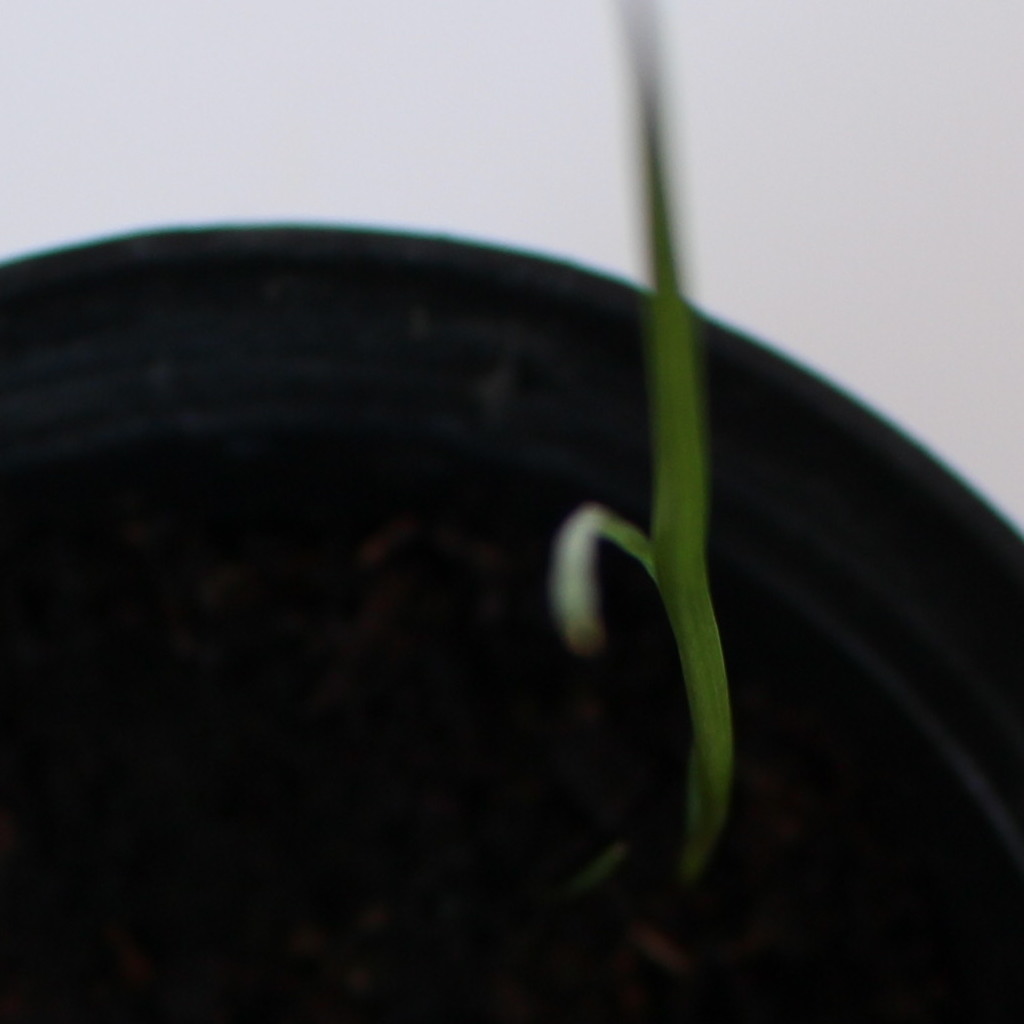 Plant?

Lolium multiflorum
